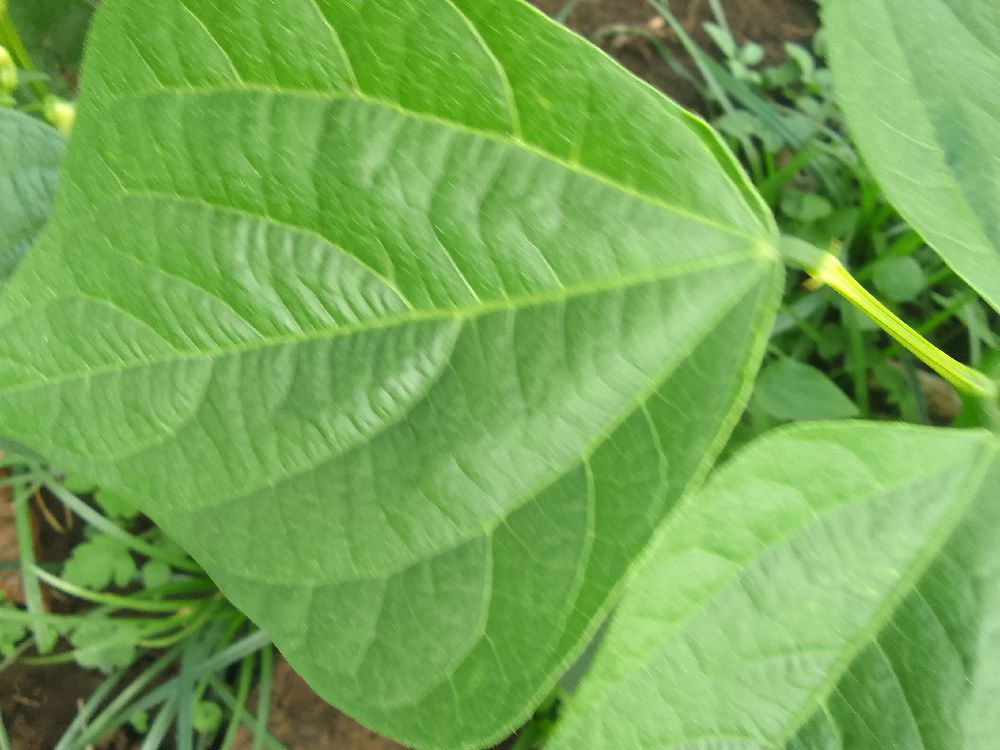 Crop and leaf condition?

common bean, healthy
